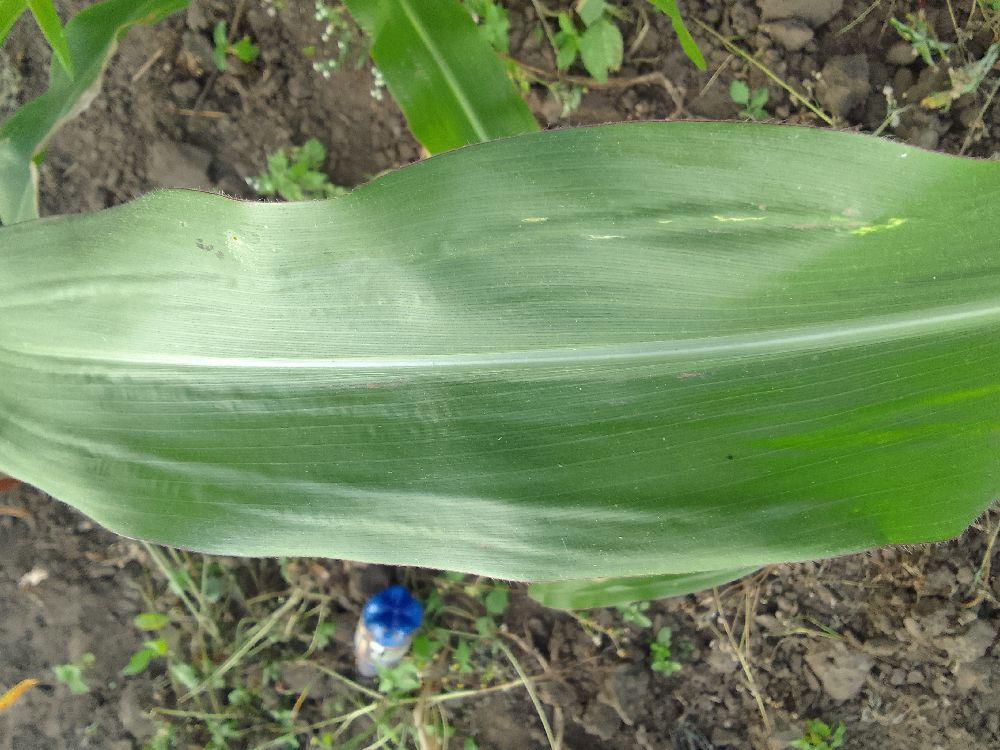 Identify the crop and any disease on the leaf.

maize, healthy
